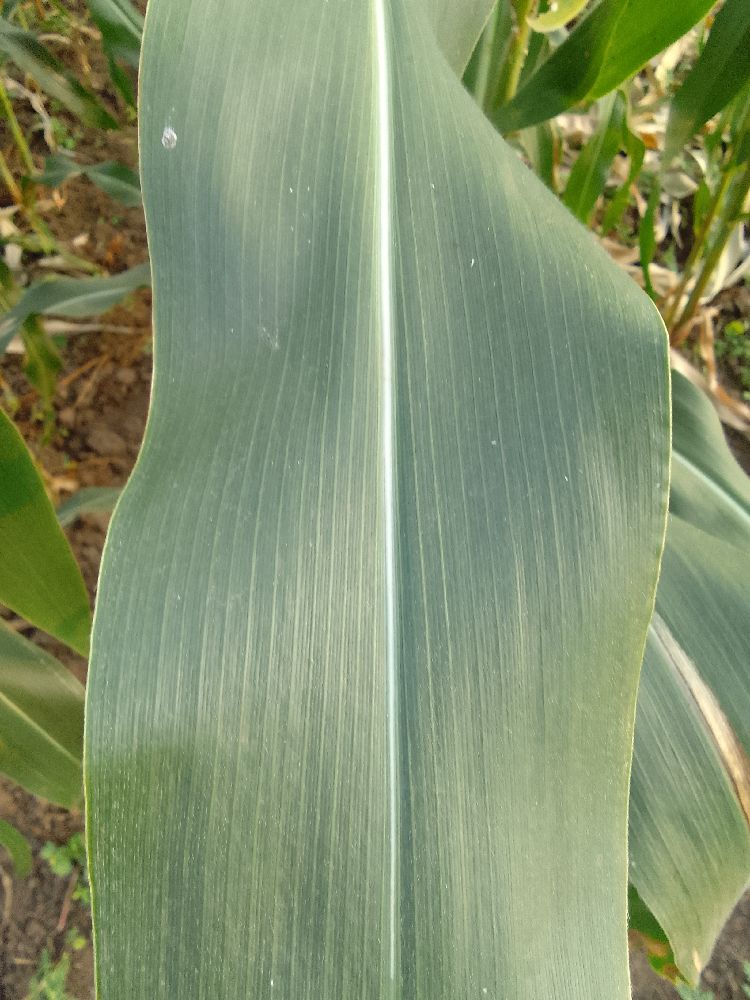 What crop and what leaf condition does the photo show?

maize, healthy
